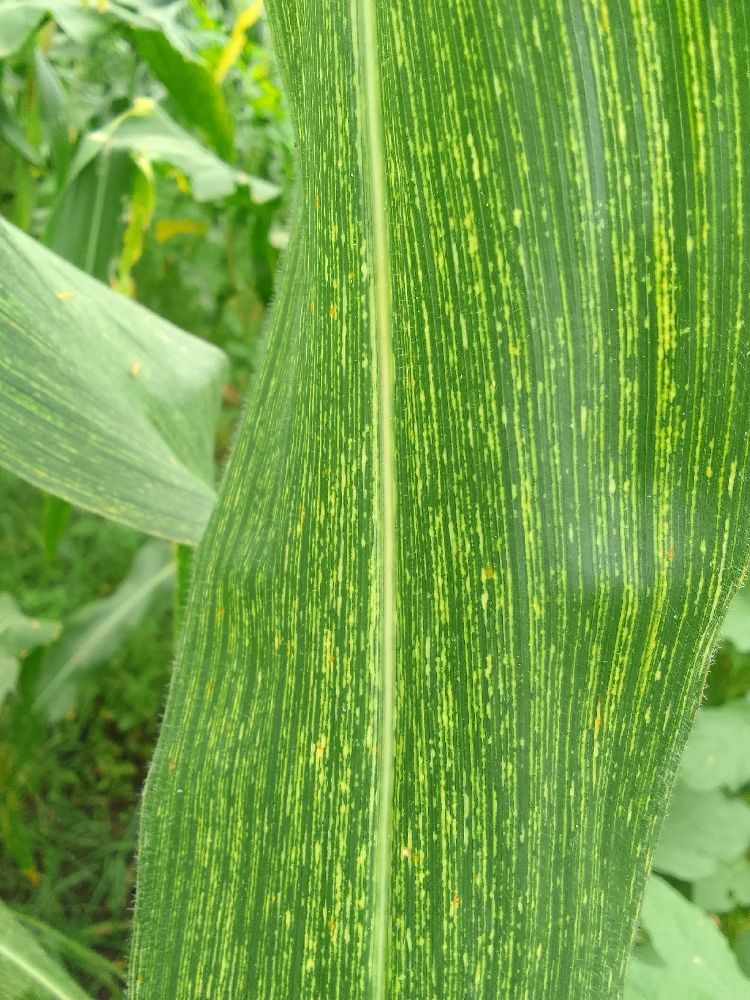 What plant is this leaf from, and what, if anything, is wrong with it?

maize, maize streak virus
